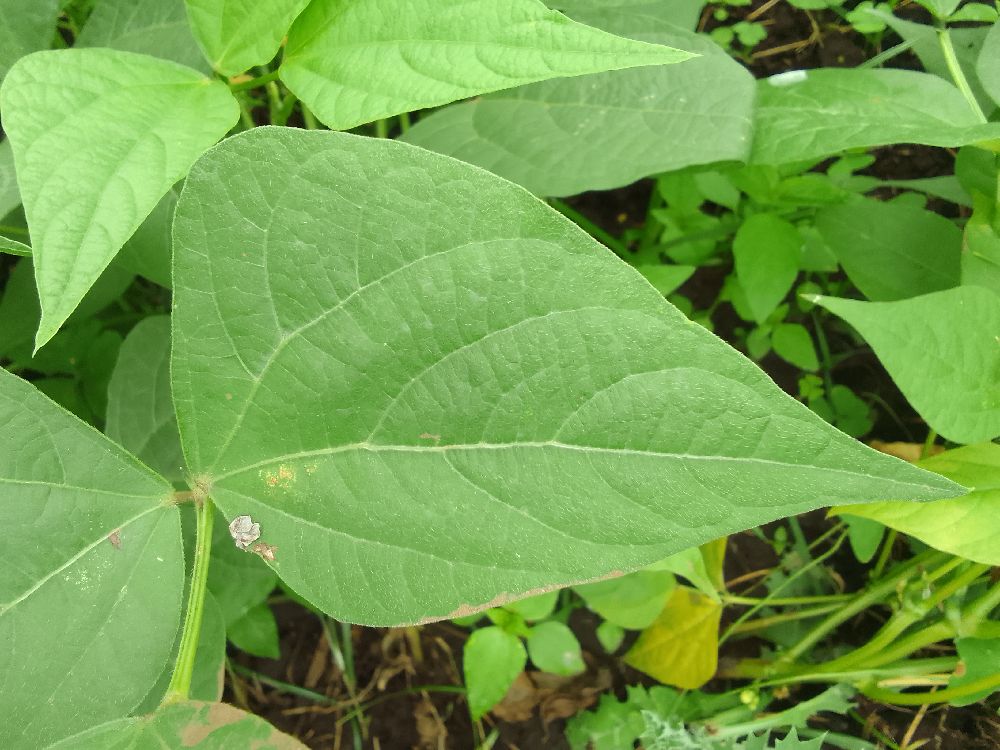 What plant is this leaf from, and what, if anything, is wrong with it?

common bean, healthy
